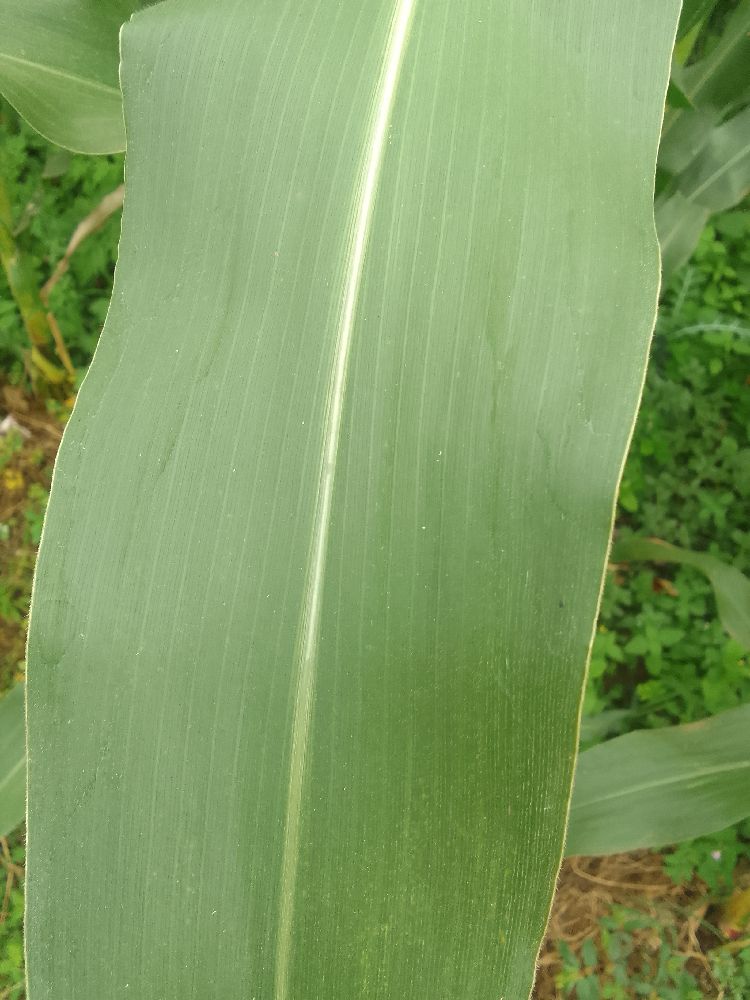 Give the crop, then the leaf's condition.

maize, healthy
